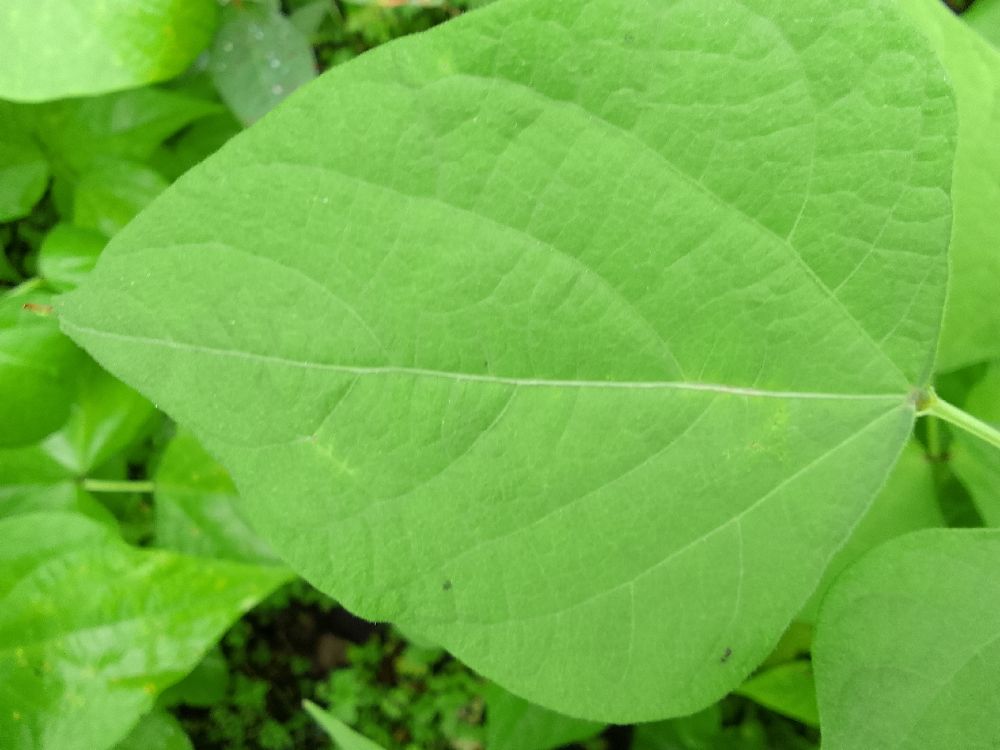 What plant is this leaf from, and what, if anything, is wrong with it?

common bean, healthy
